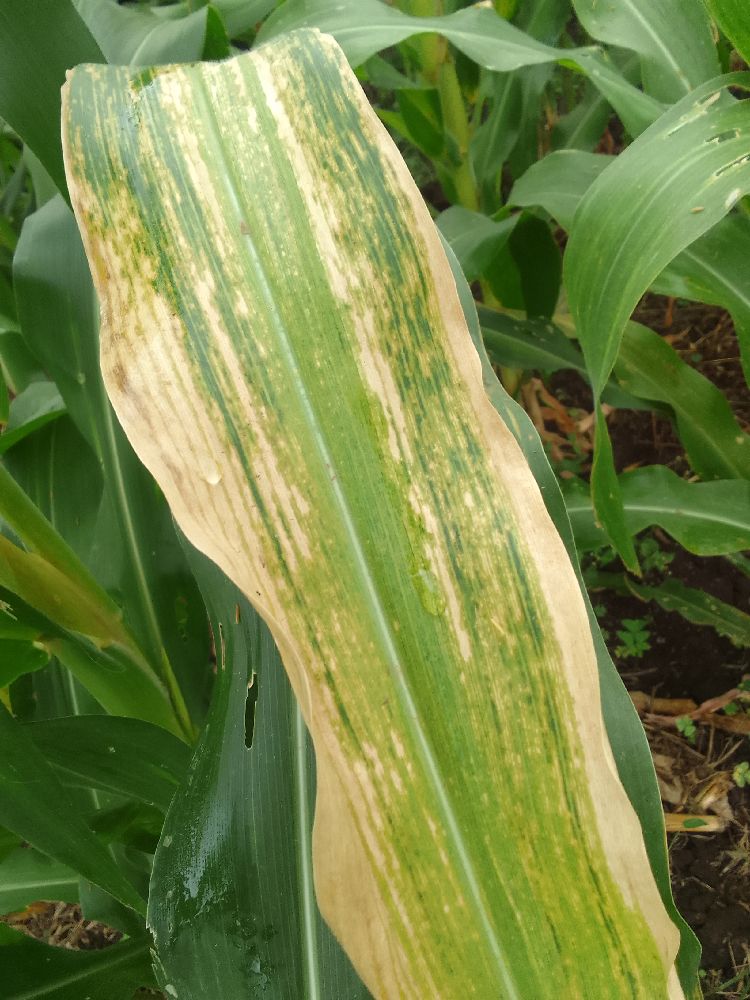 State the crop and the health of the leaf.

maize, maize lethal necrosis
